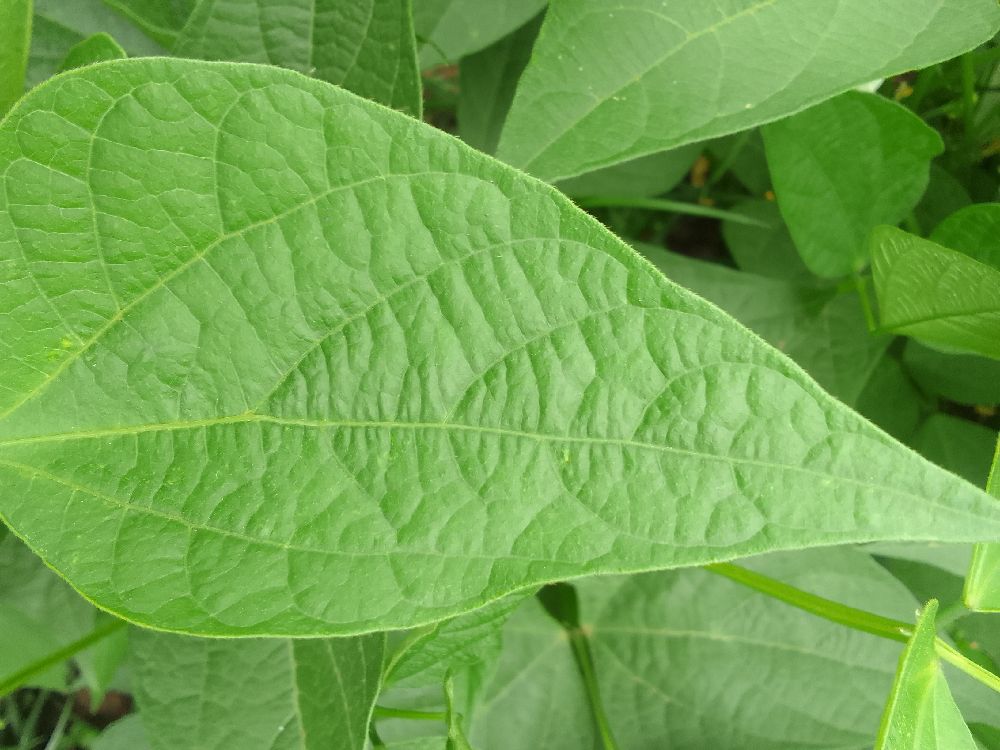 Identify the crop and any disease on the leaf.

common bean, healthy
